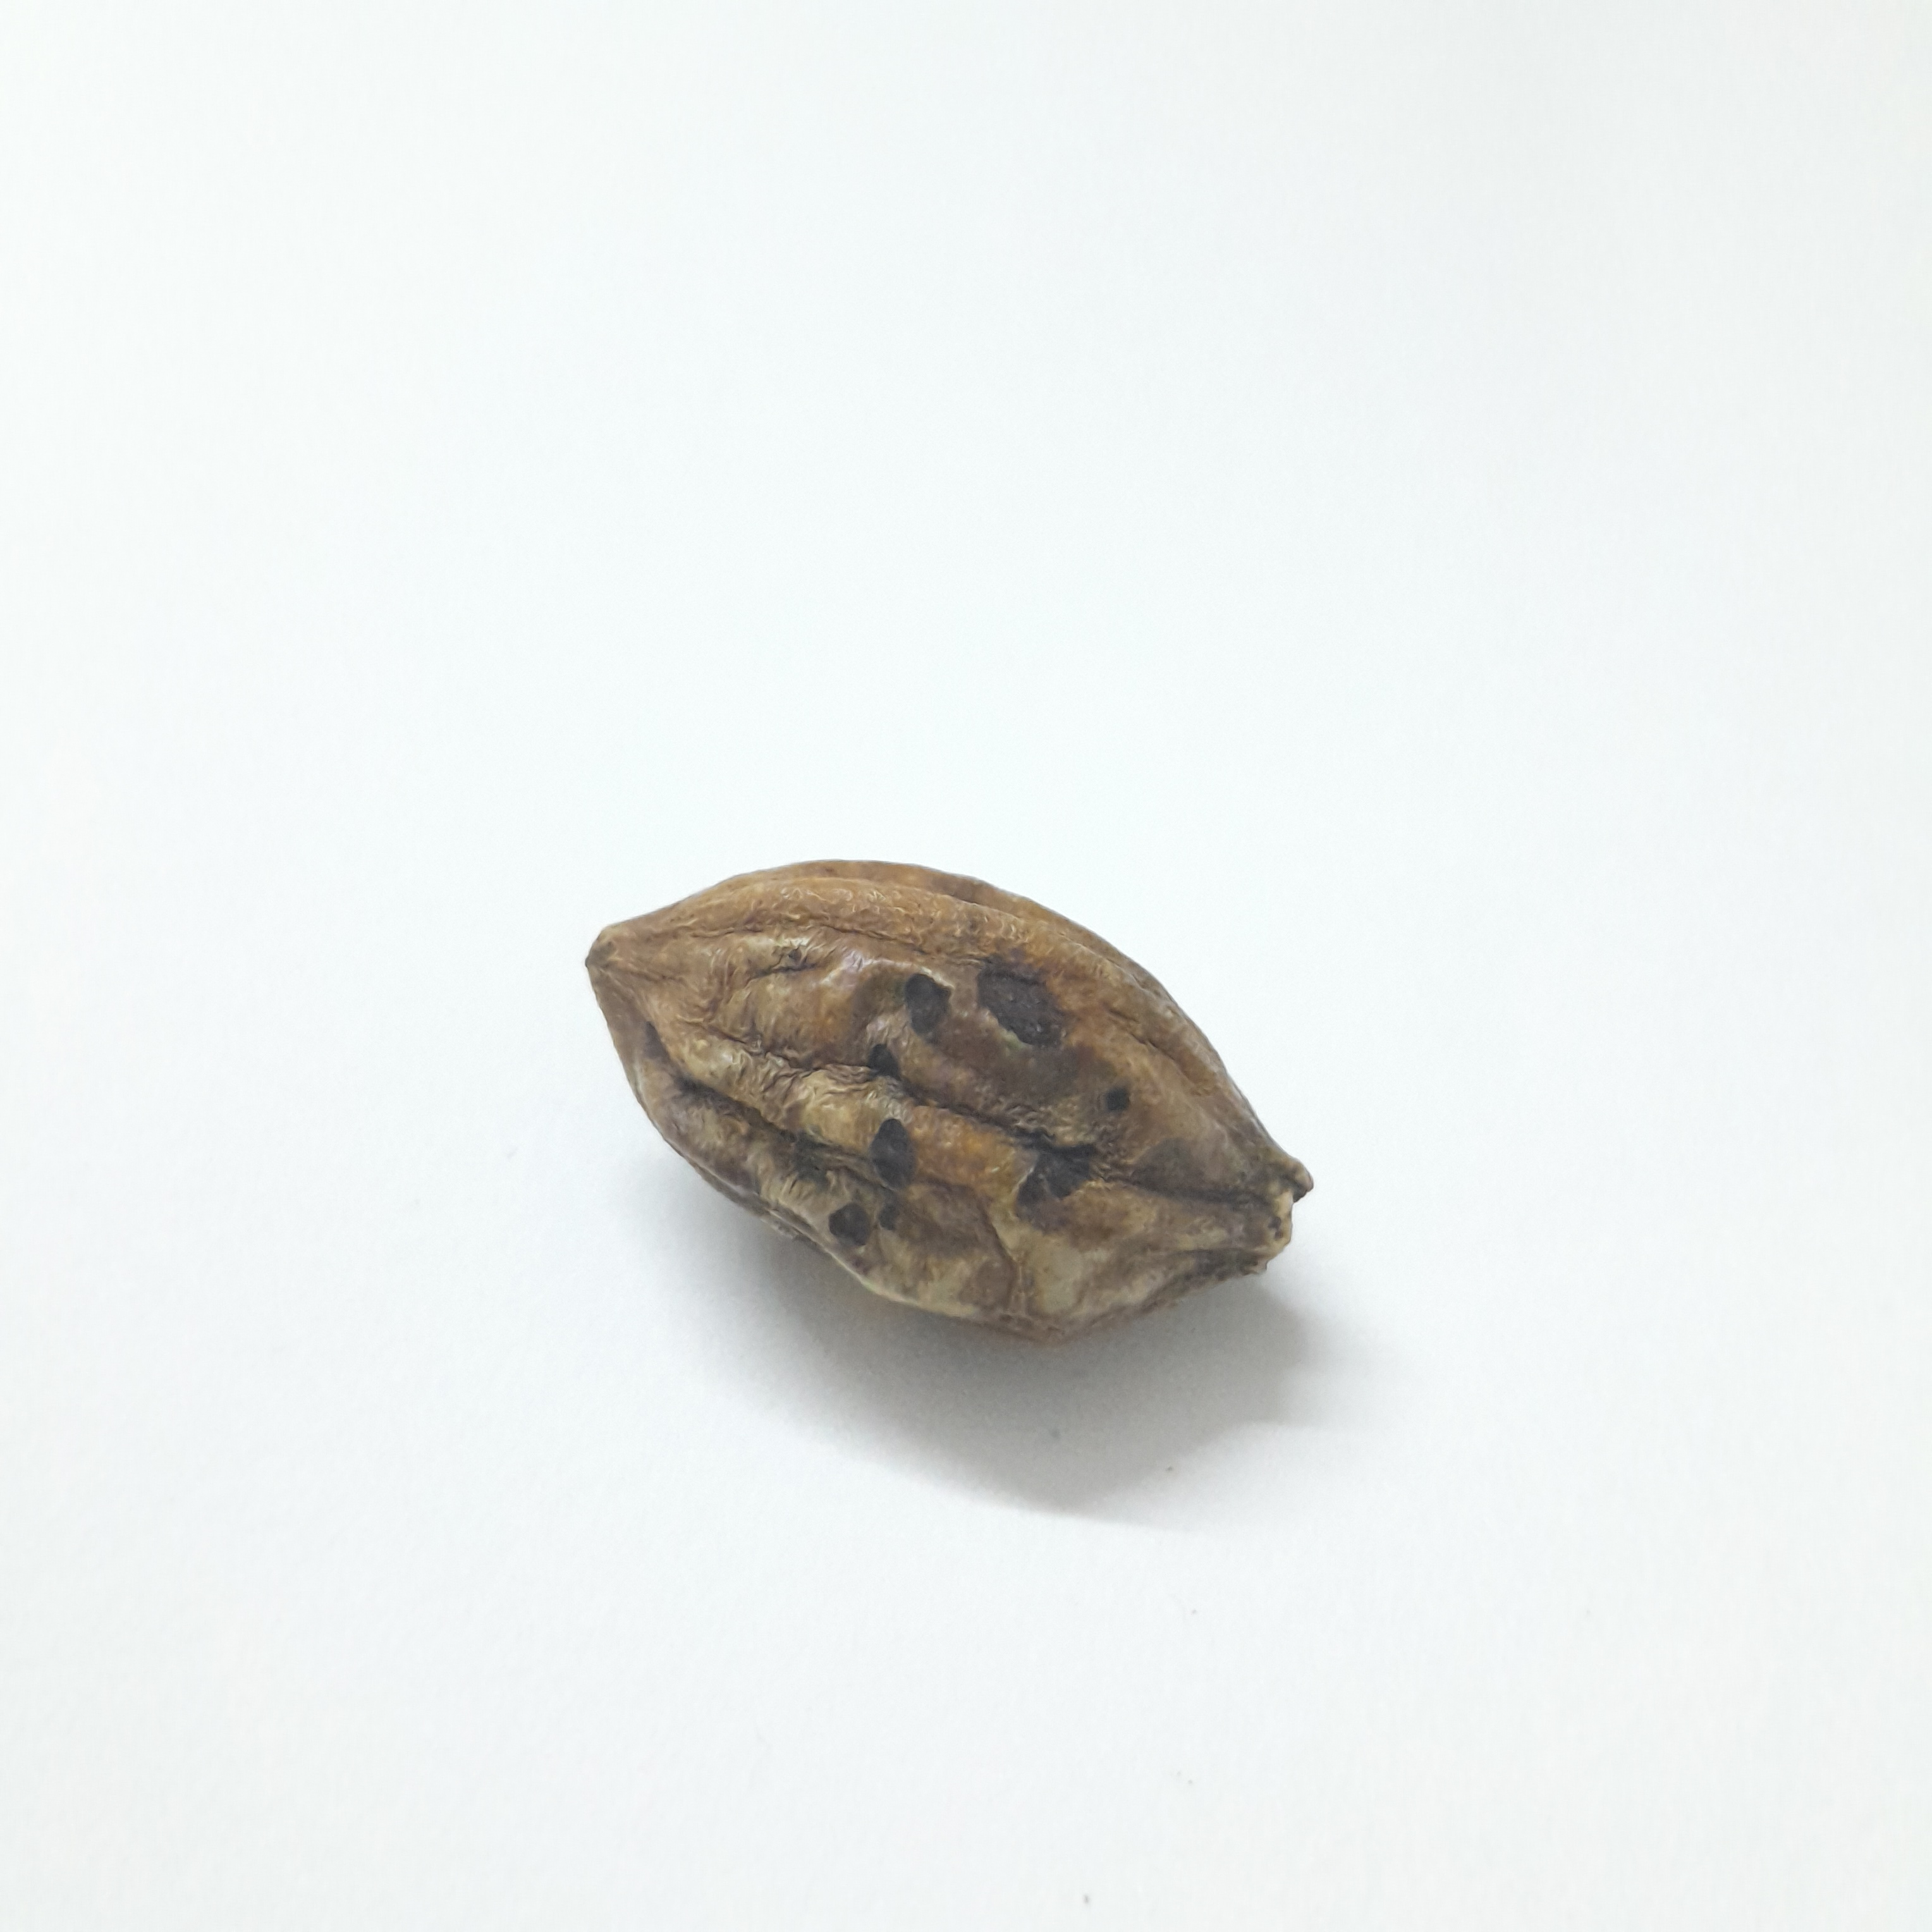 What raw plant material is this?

hirdaa
